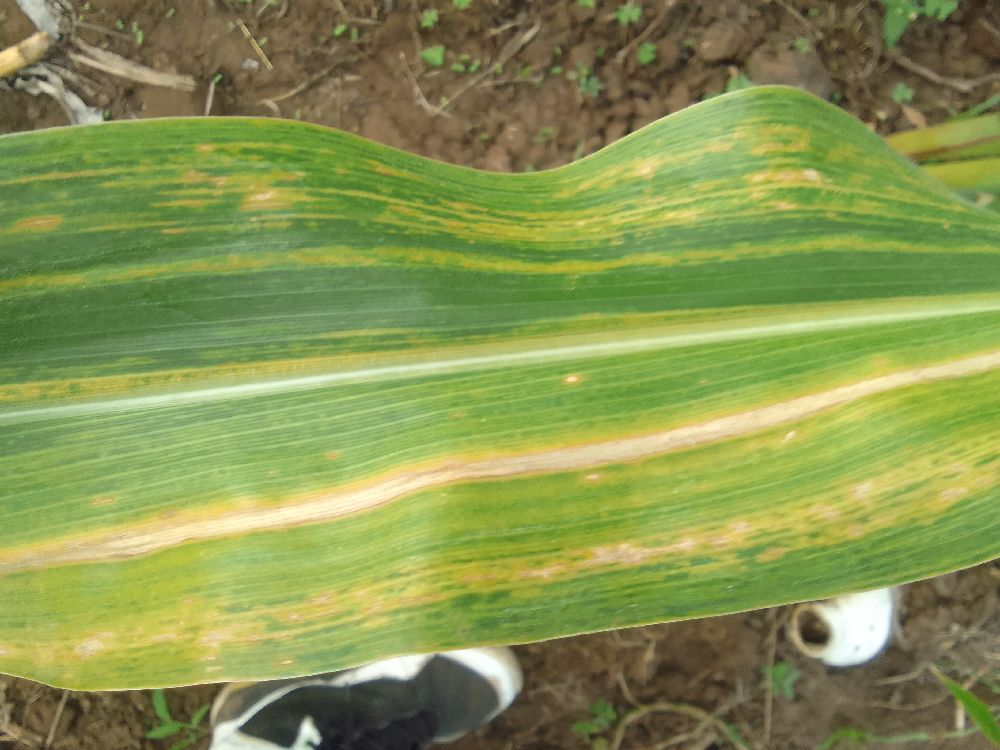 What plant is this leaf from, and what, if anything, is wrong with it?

maize, maize lethal necrosis
